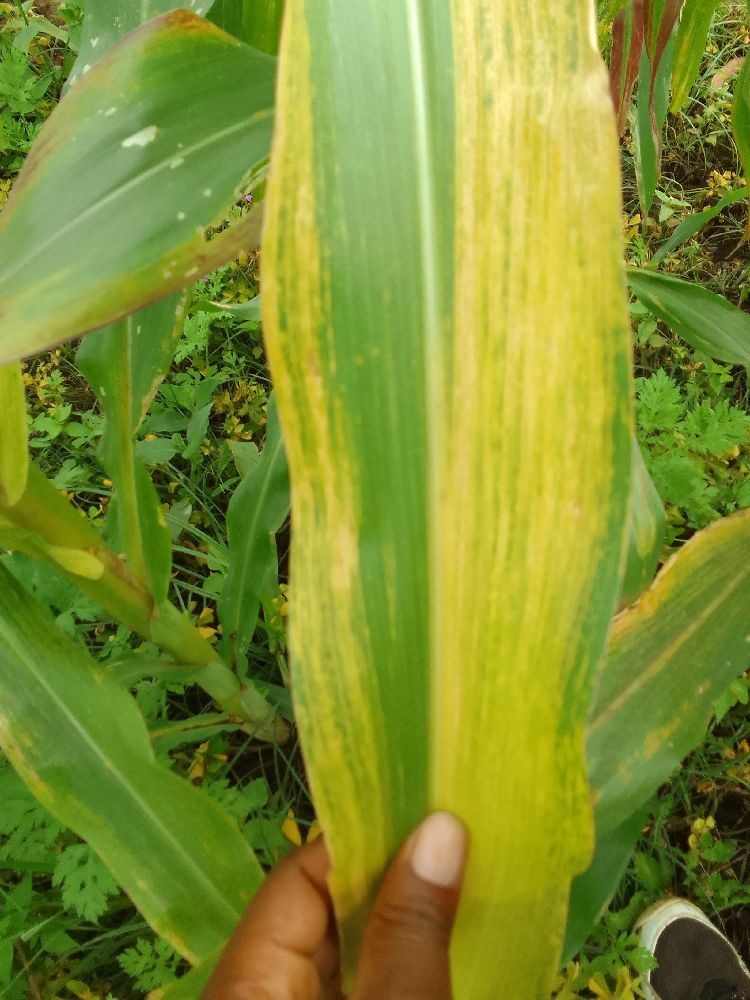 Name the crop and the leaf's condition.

maize, maize lethal necrosis
